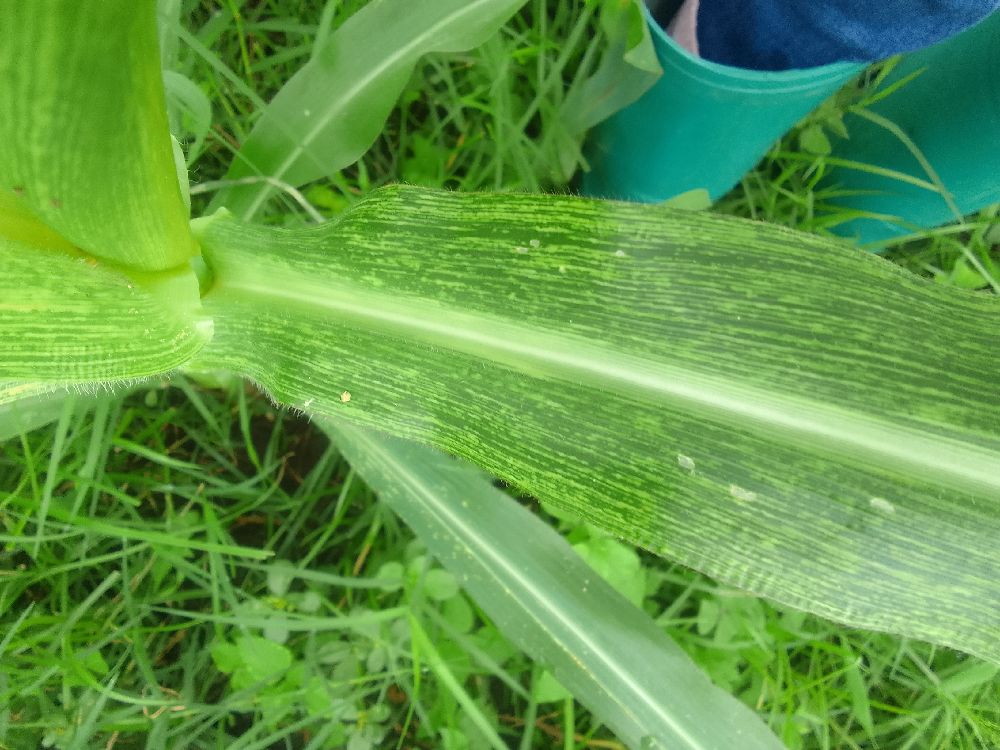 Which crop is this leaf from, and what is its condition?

maize, maize streak virus
